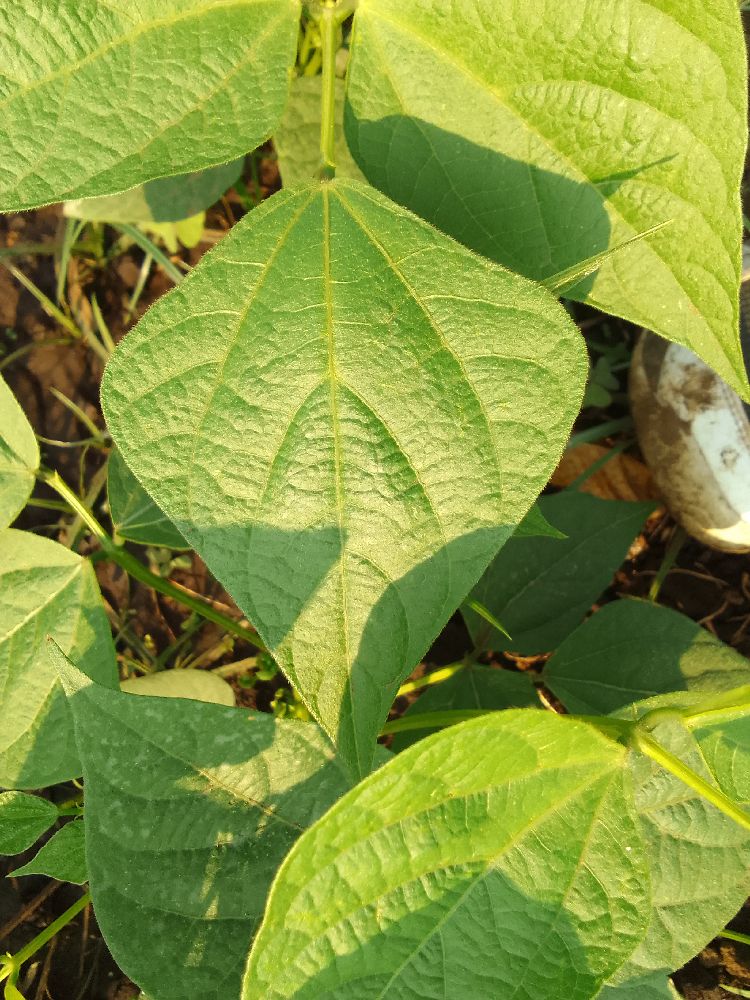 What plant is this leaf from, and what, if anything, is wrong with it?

common bean, healthy
